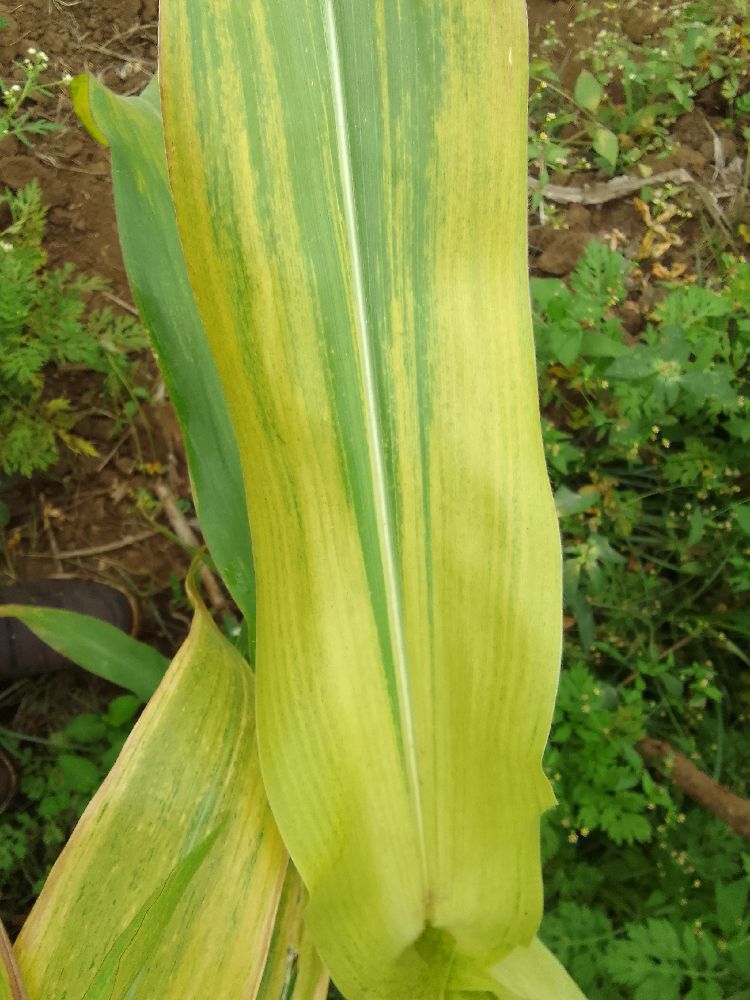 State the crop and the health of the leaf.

maize, maize lethal necrosis
